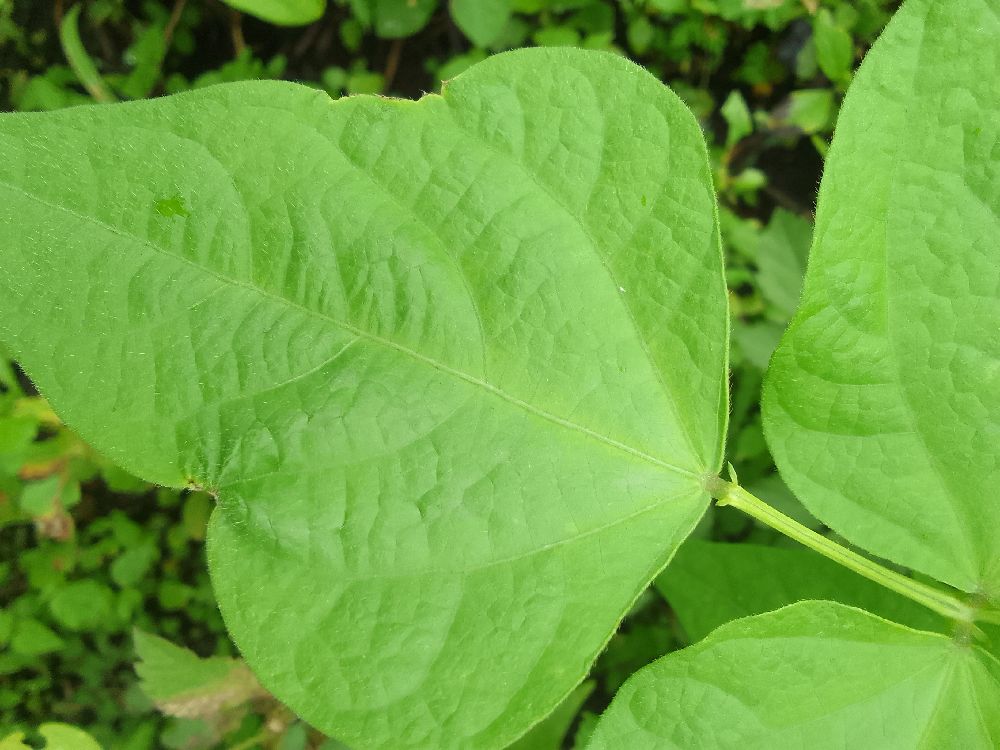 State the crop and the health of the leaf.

common bean, healthy
